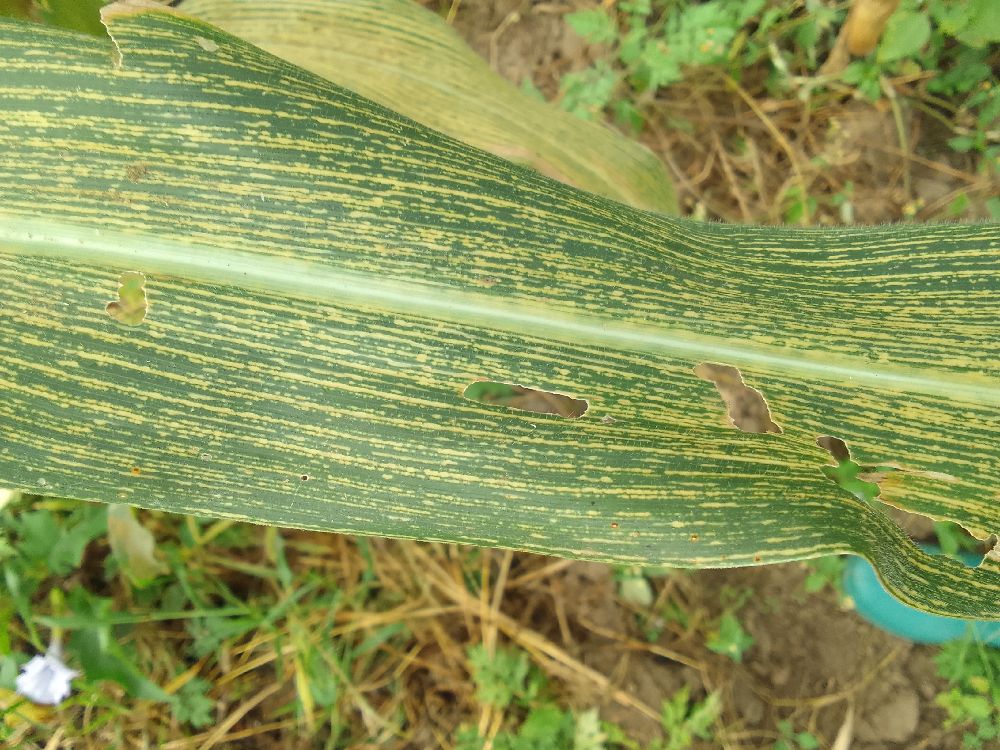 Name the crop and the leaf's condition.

maize, maize streak virus
